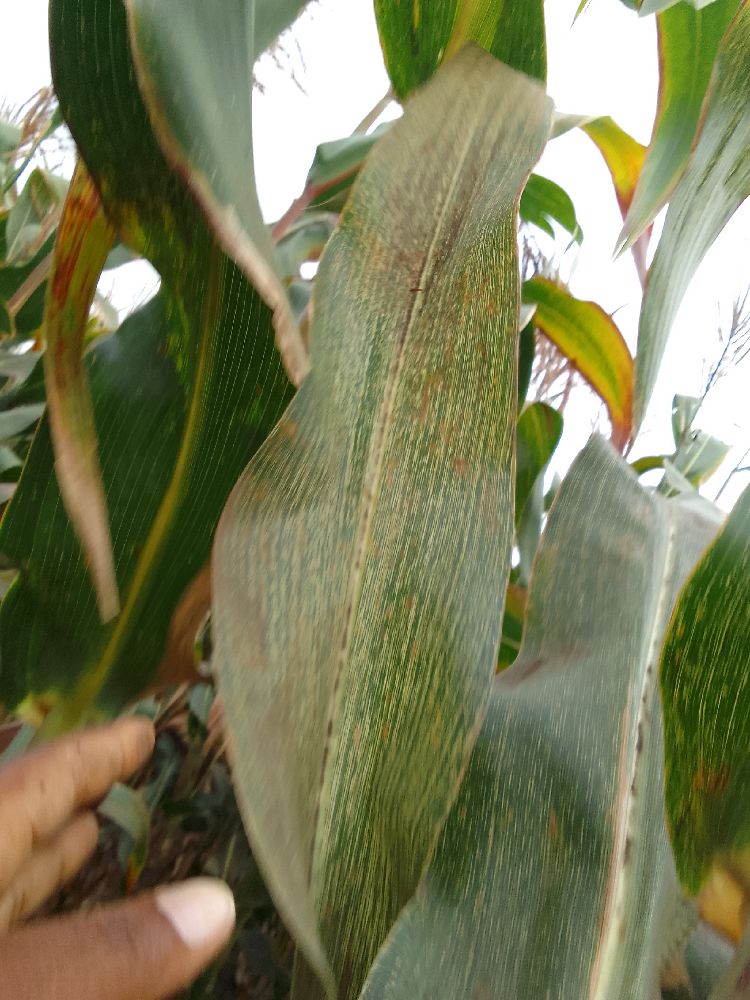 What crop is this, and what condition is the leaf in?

maize, maize streak virus
